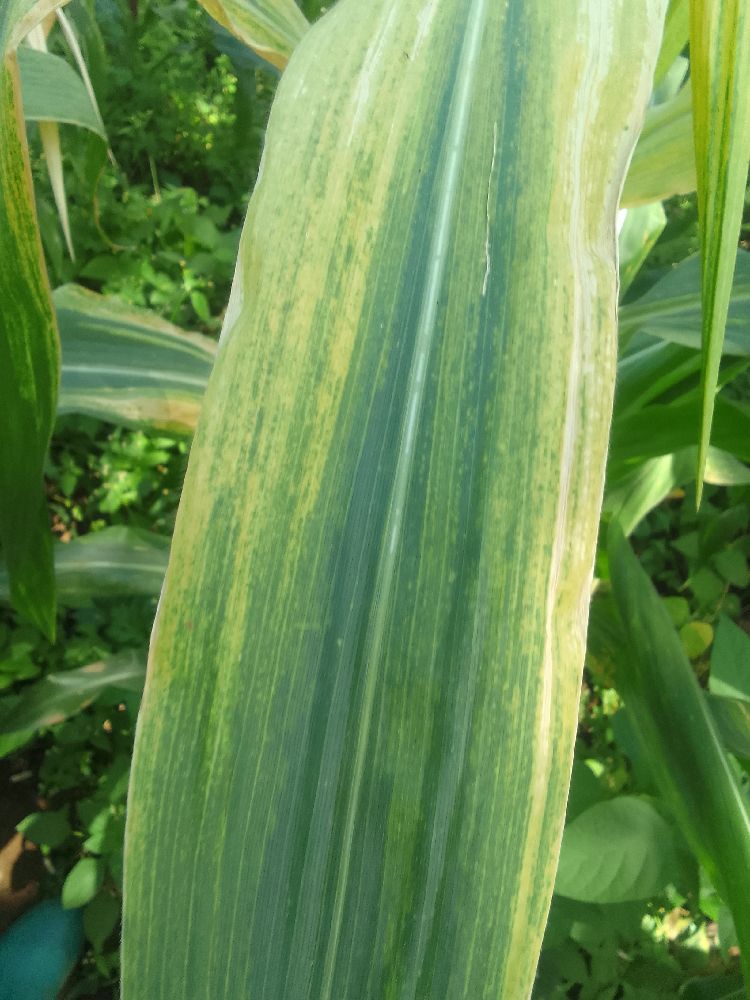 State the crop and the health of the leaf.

maize, maize lethal necrosis
